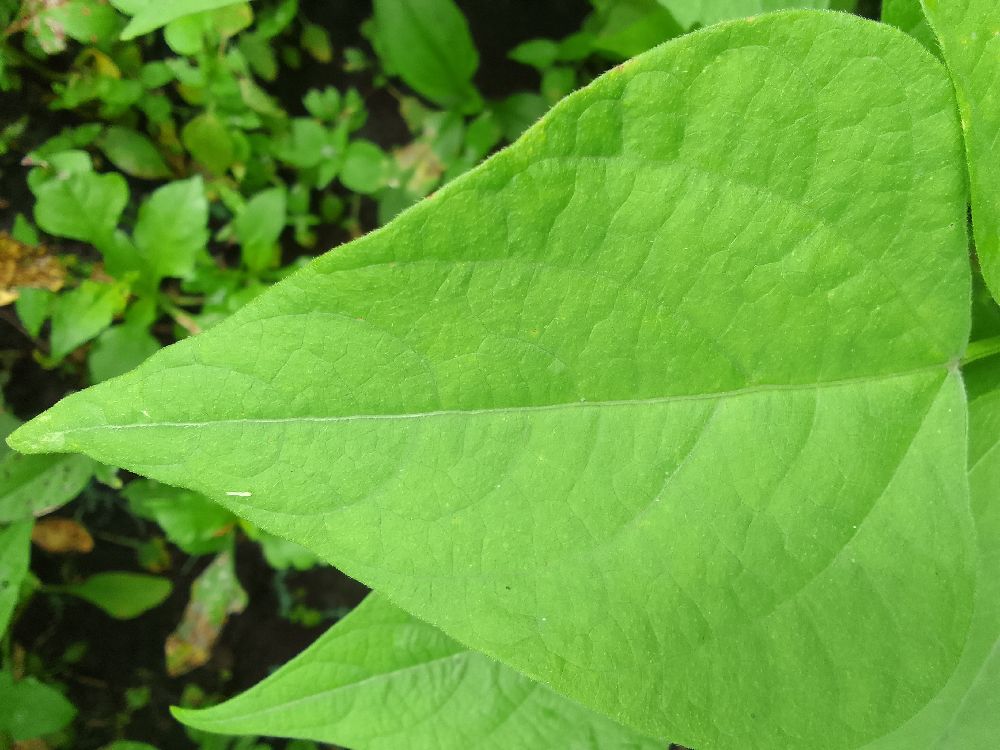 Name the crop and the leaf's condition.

common bean, healthy
